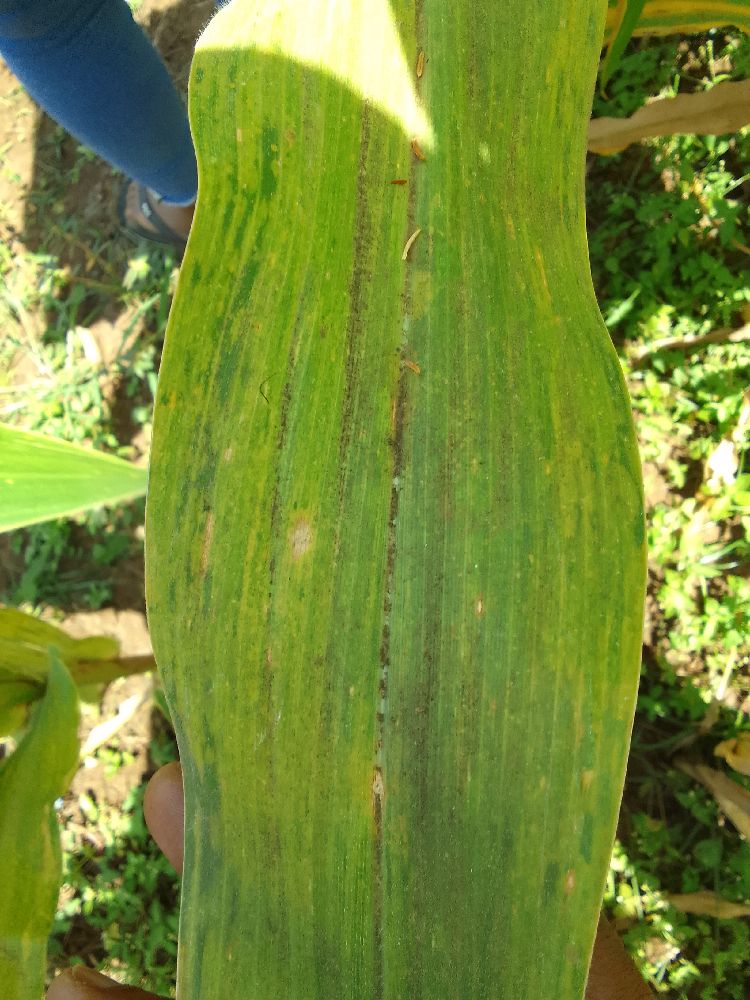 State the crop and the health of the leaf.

maize, maize lethal necrosis
